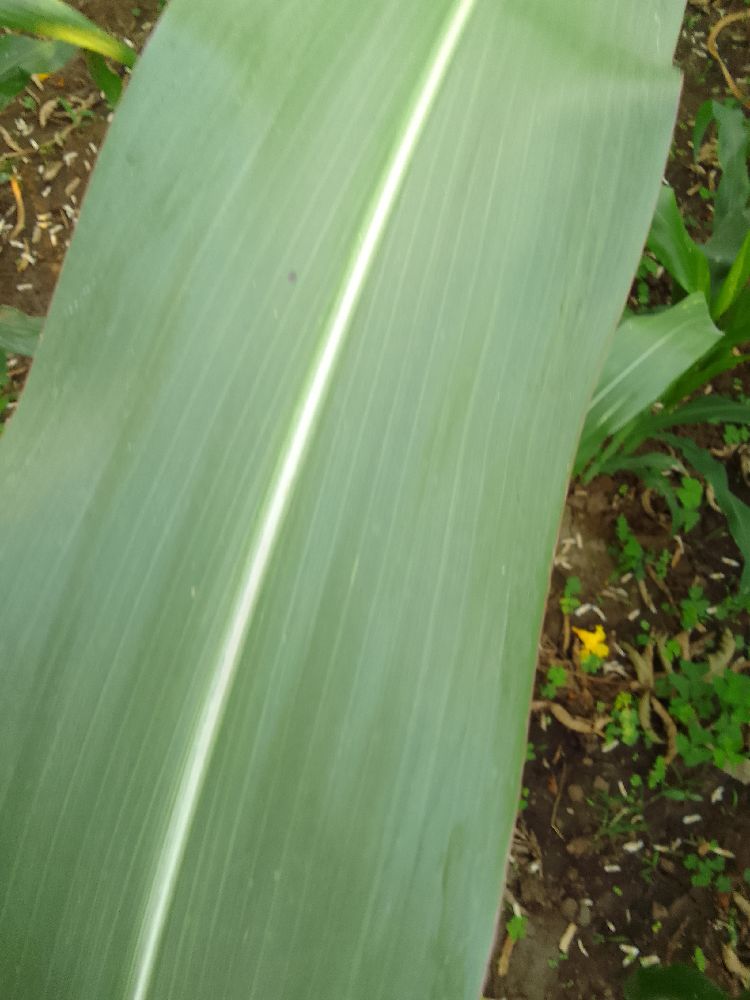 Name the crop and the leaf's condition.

maize, healthy
